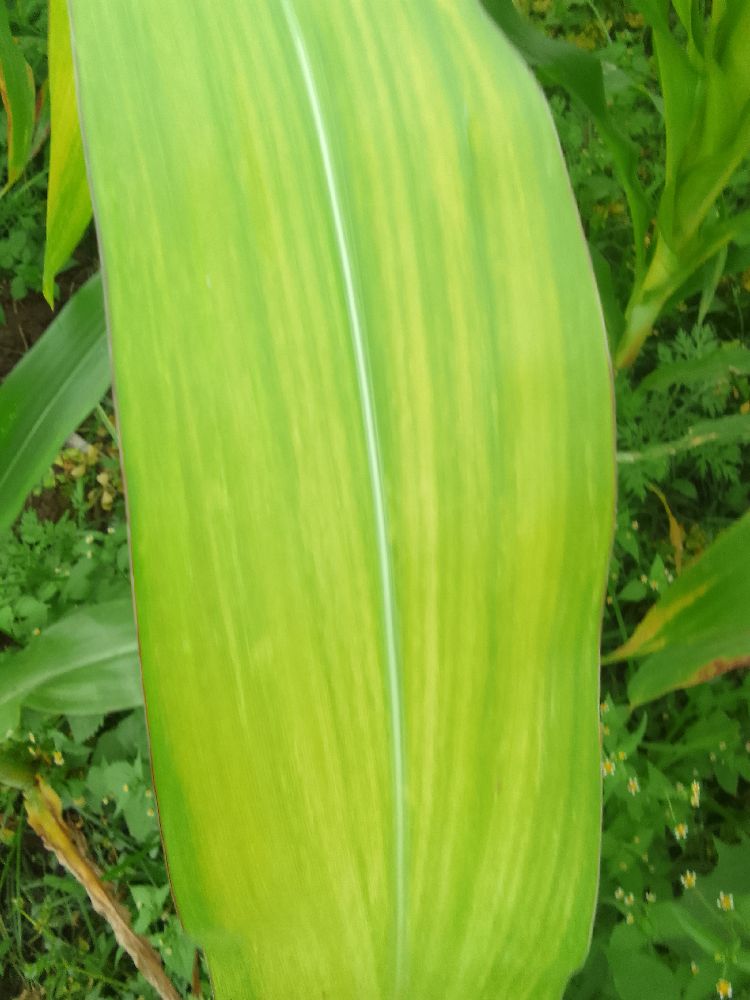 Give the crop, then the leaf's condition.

maize, maize lethal necrosis
